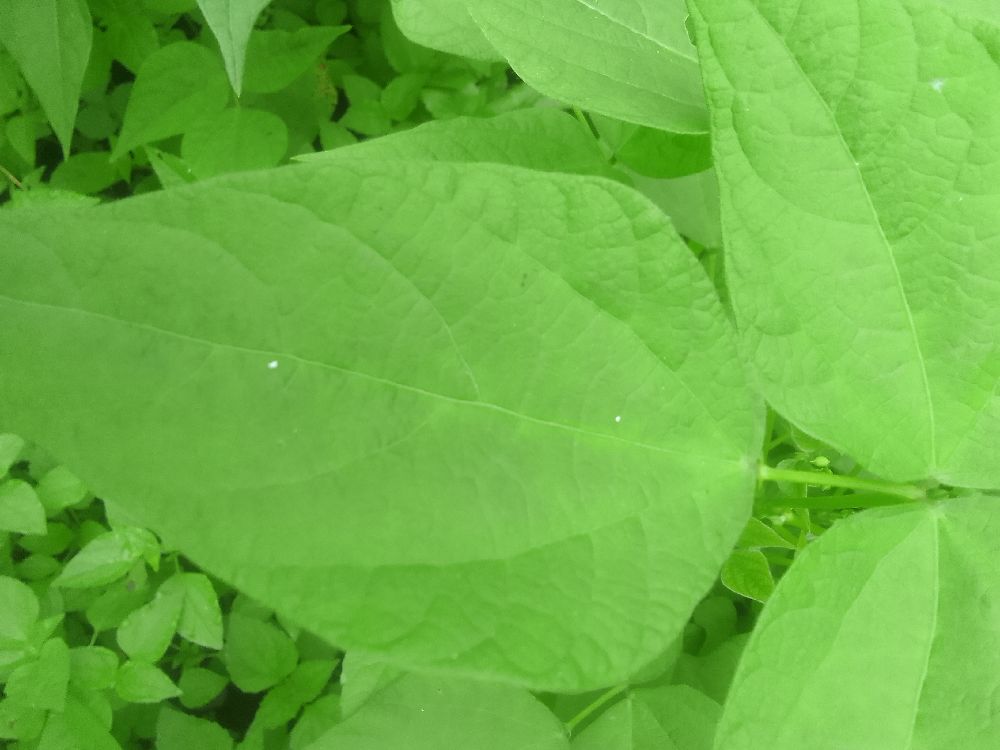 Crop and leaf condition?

common bean, healthy
